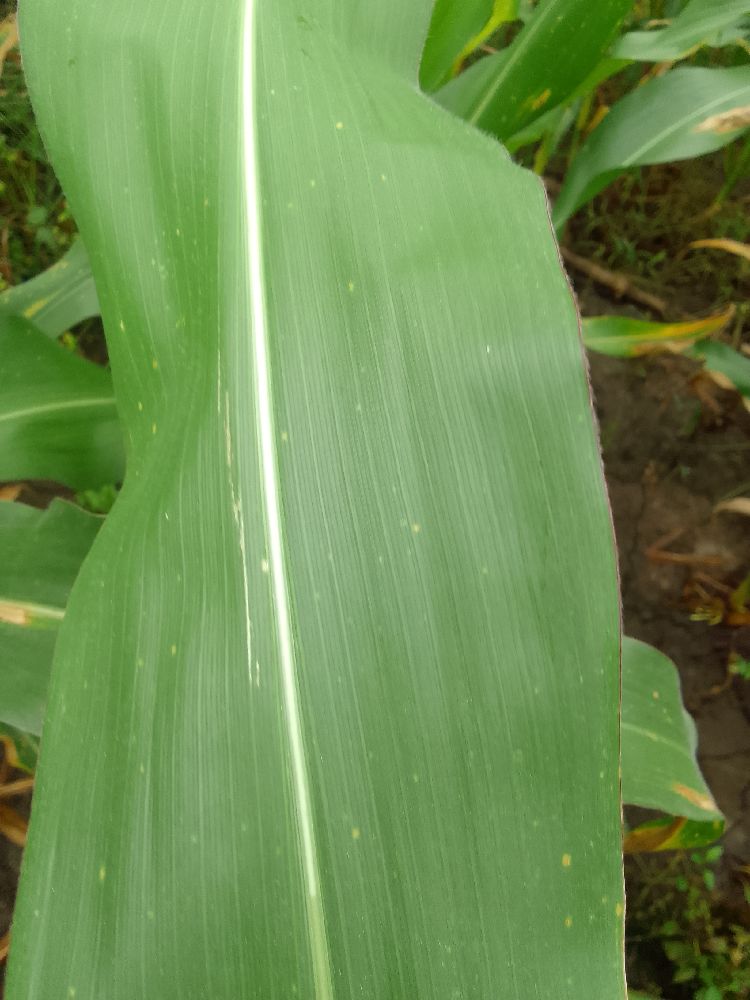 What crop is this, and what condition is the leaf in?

maize, healthy
